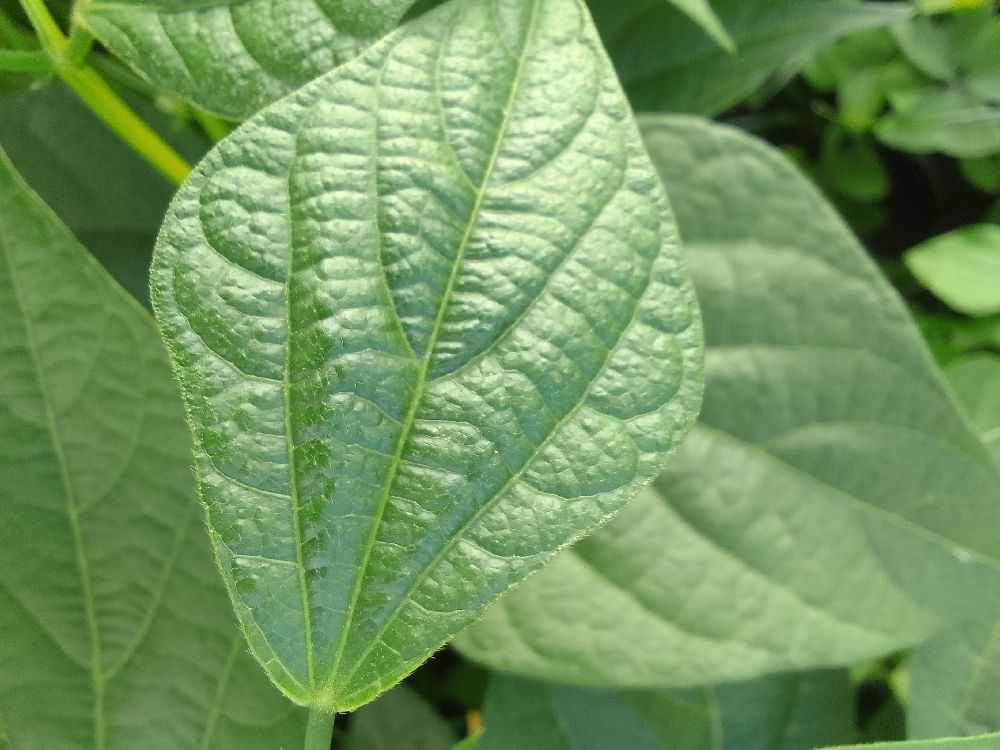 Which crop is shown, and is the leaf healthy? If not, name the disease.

common bean, healthy
